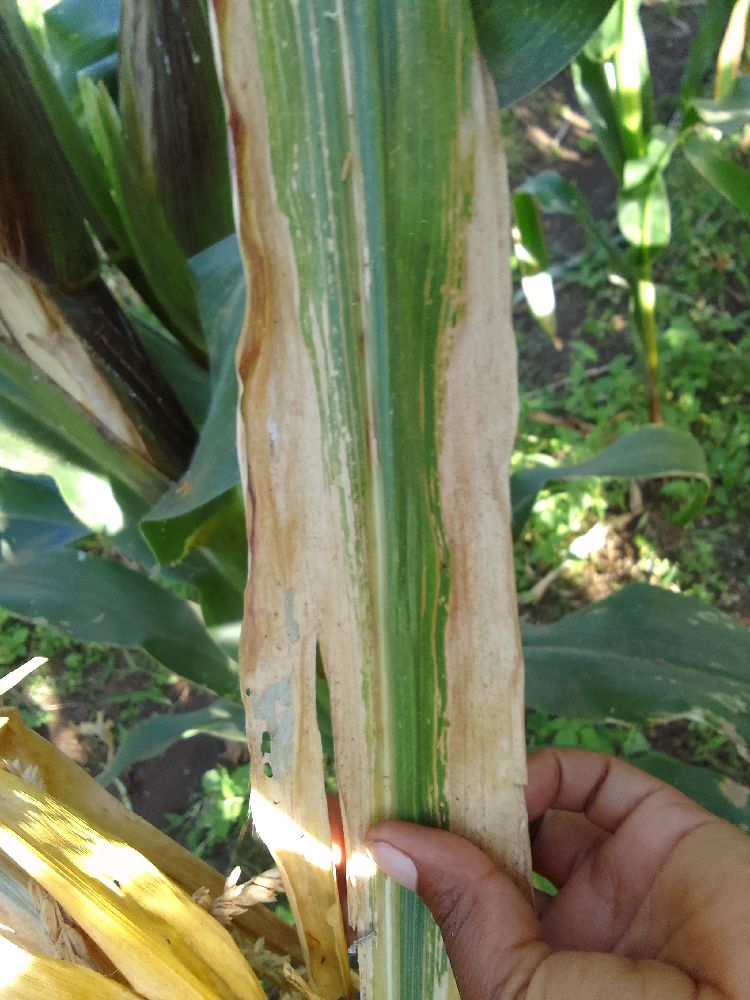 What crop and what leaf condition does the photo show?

maize, maize lethal necrosis
